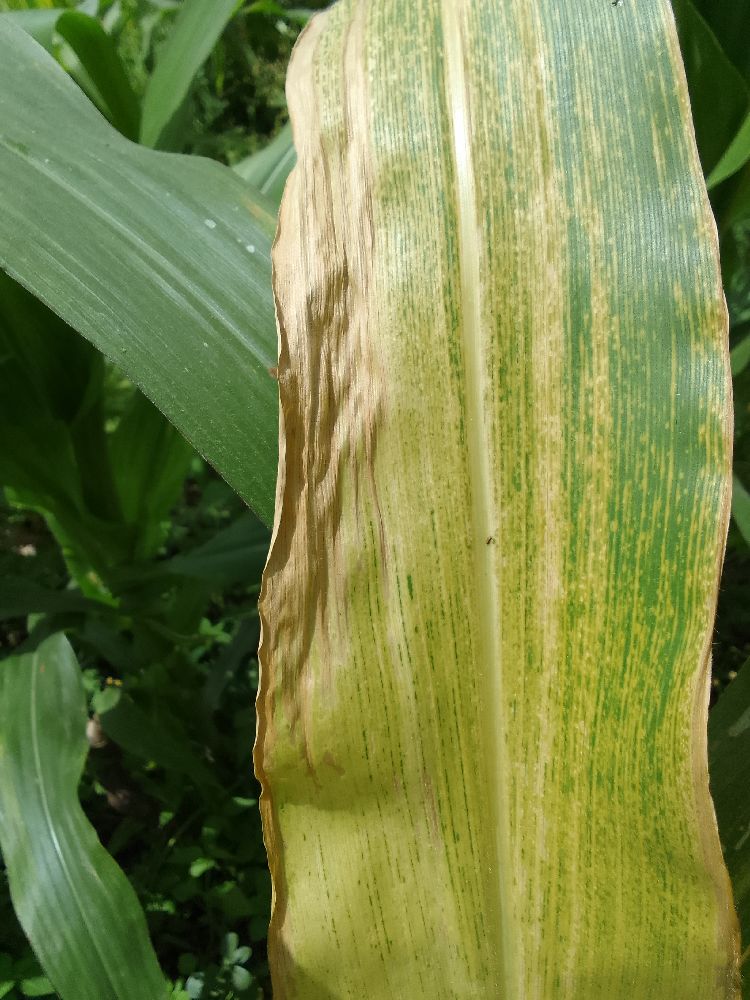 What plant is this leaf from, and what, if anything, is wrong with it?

maize, maize lethal necrosis
